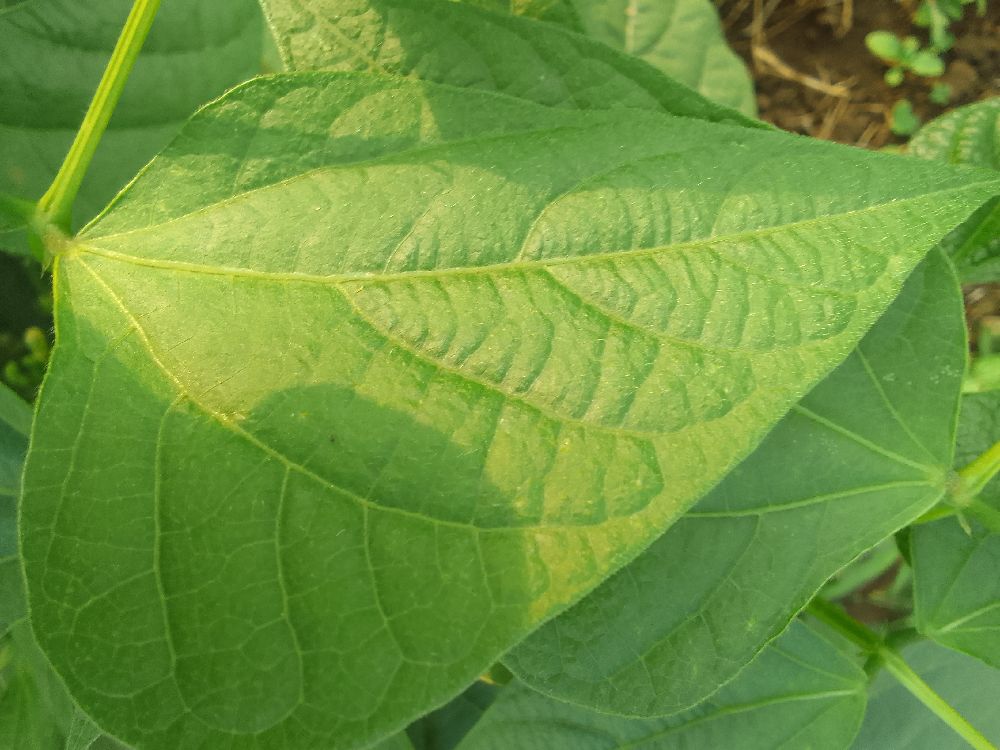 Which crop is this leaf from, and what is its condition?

common bean, healthy
